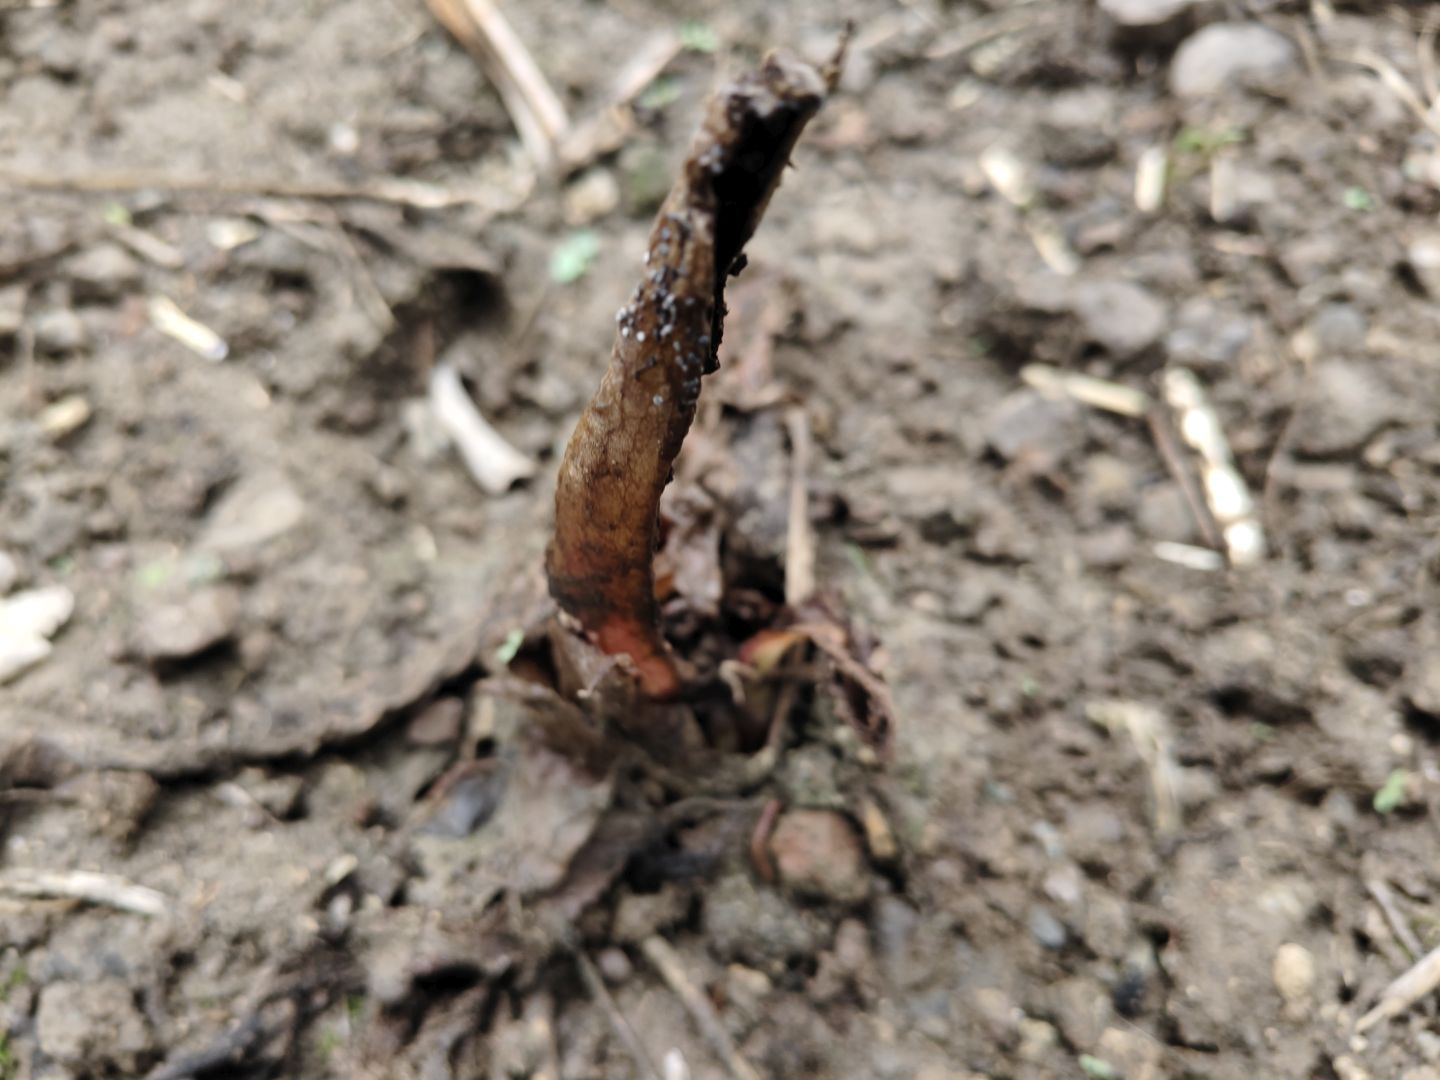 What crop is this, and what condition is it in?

taro, root rot
